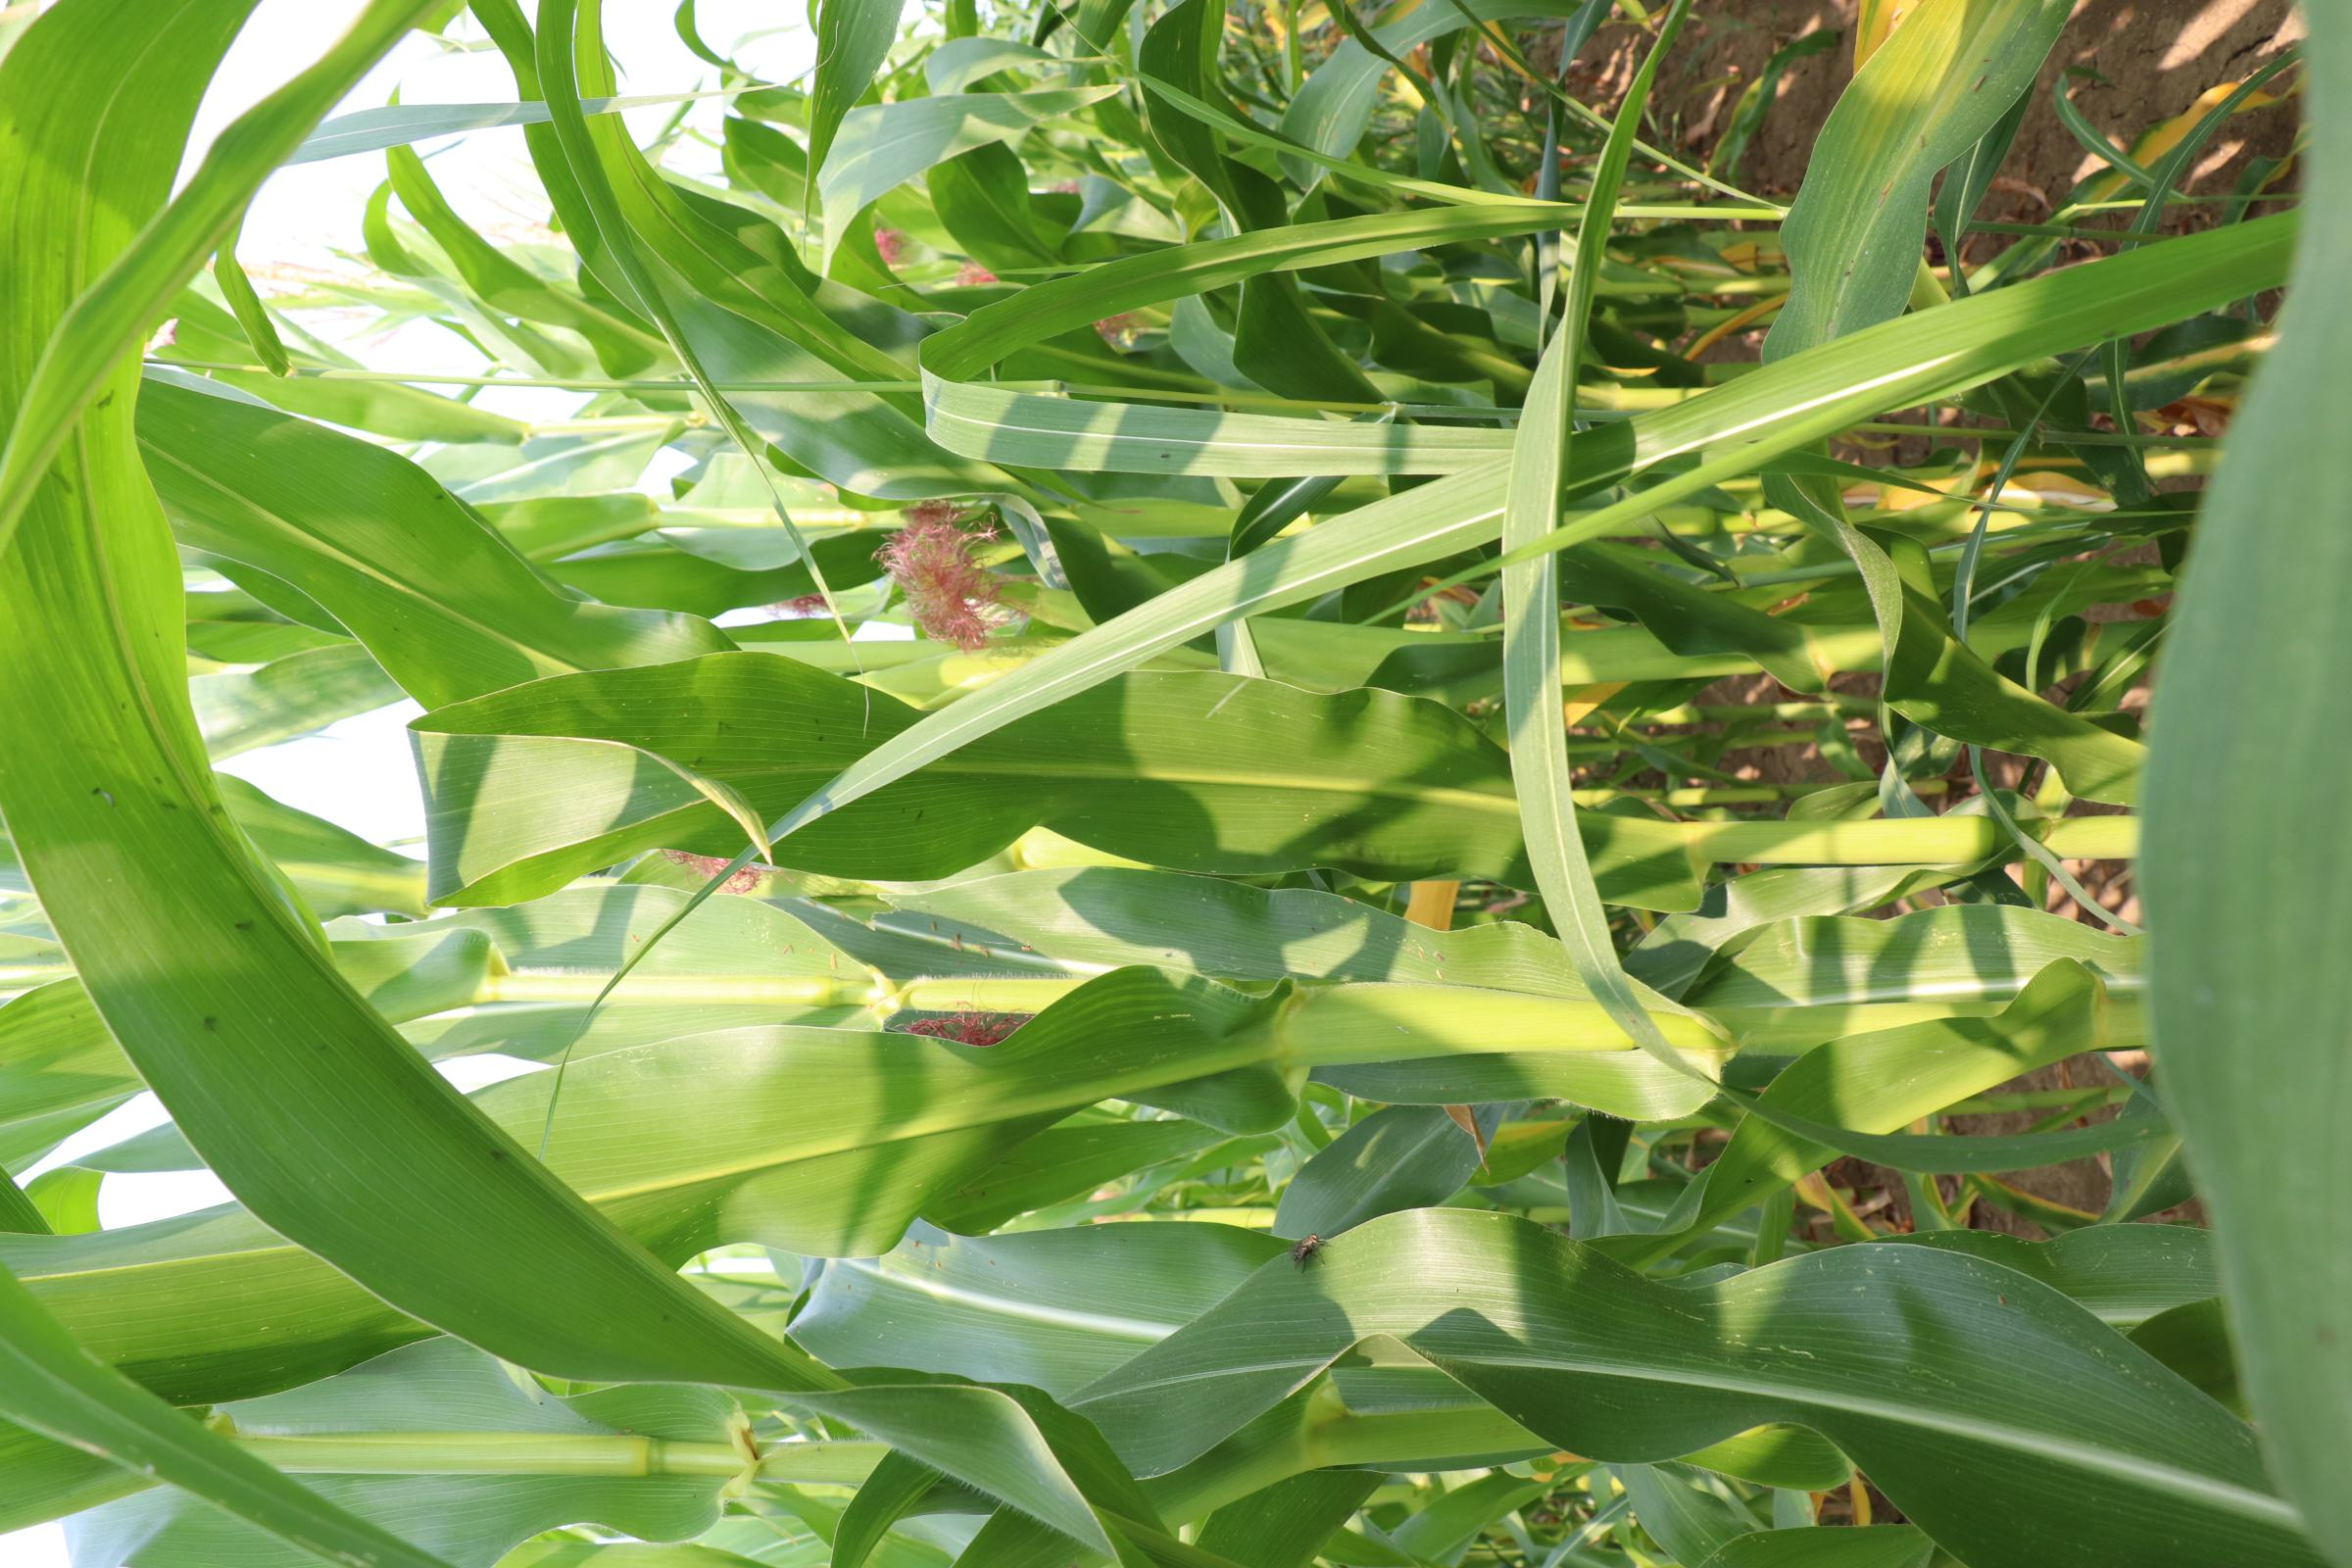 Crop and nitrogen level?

maize, no added nitrogen
